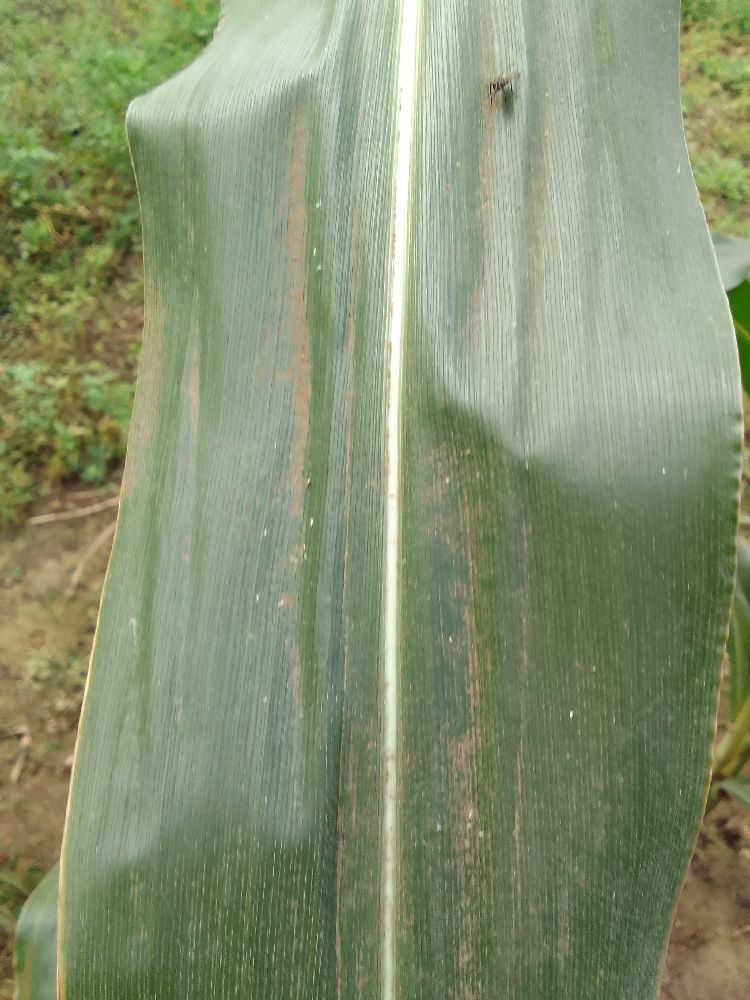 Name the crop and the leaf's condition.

maize, healthy
